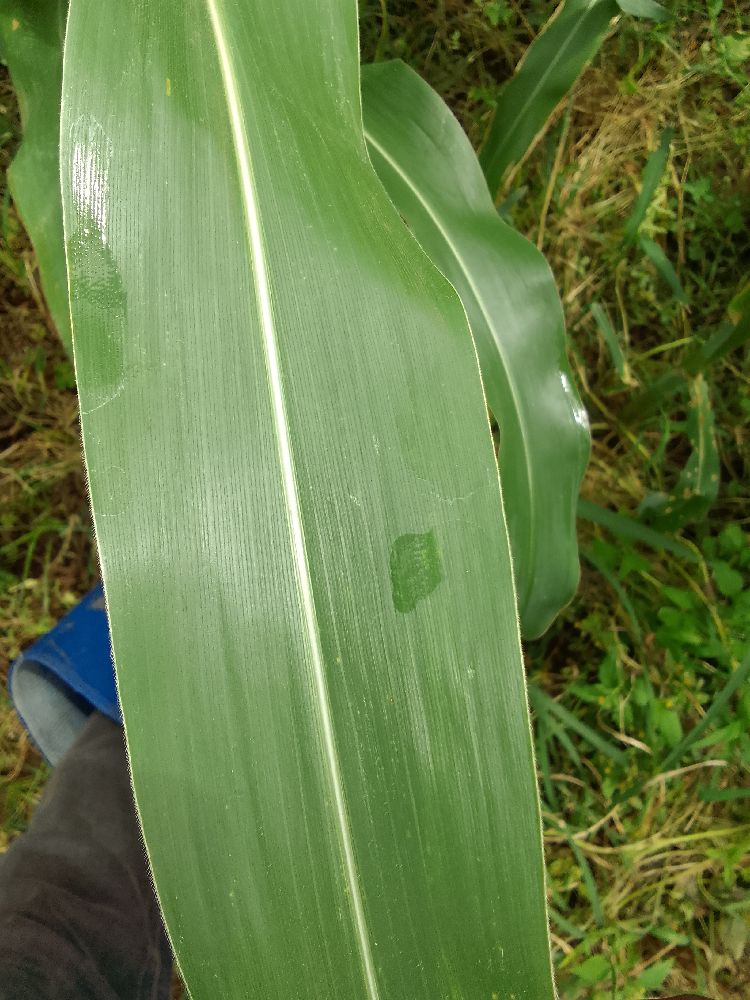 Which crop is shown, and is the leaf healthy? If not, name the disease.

maize, healthy
